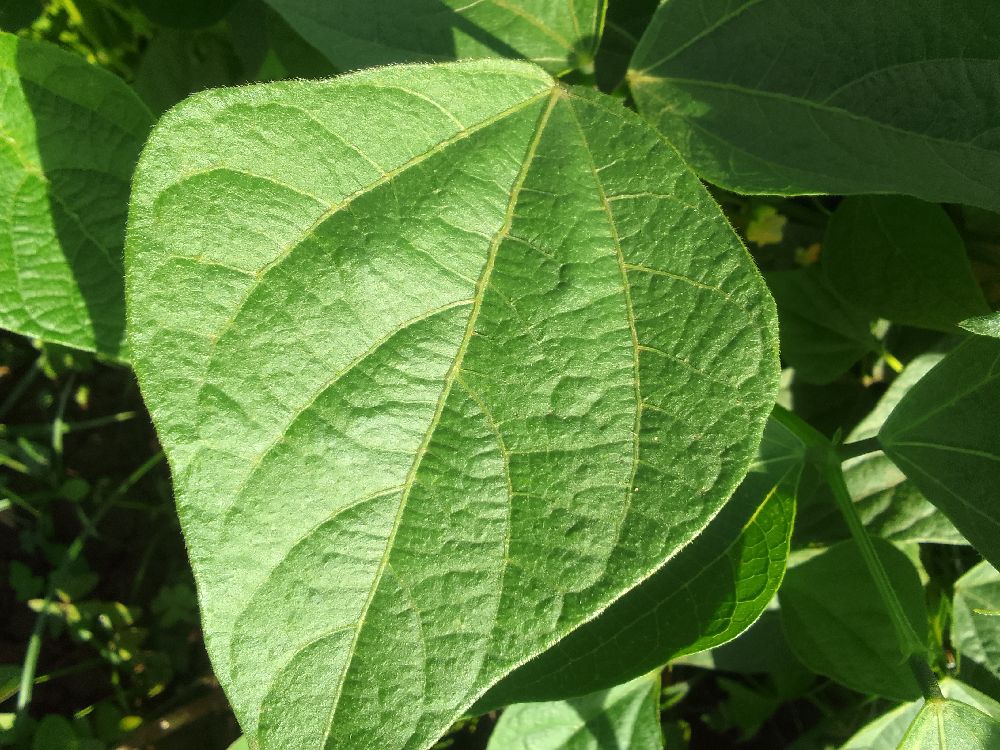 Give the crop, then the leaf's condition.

common bean, healthy
